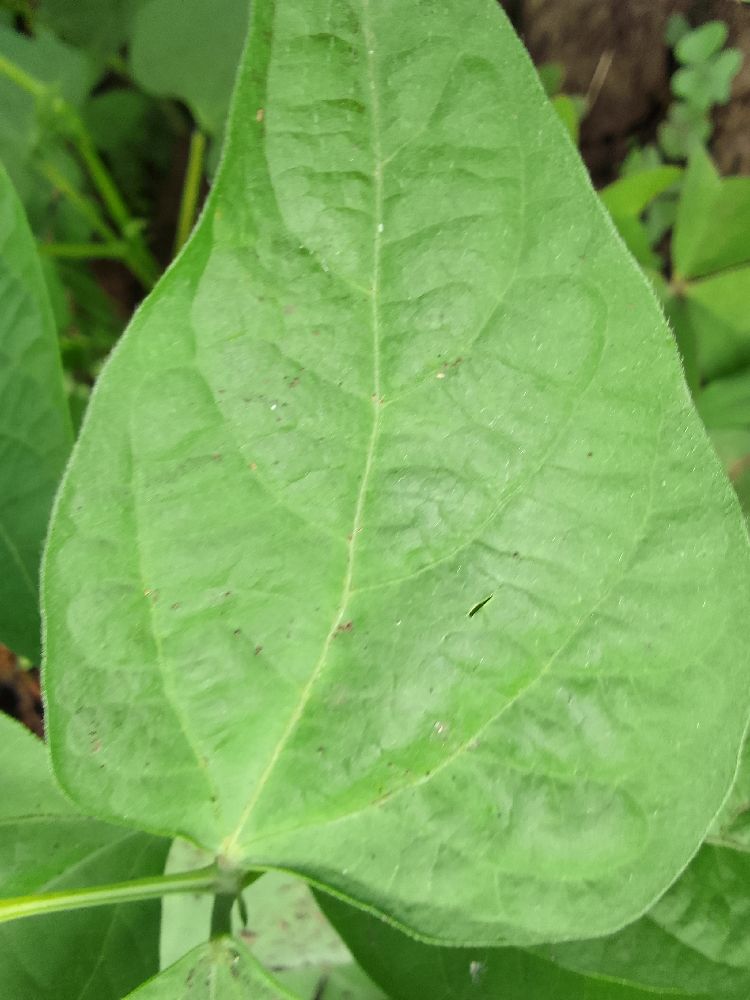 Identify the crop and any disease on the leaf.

common bean, healthy
